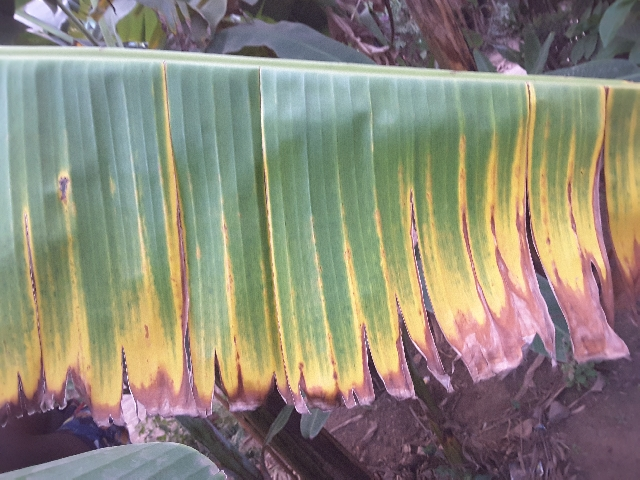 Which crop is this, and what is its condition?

banana, fusarium wilt race 1
